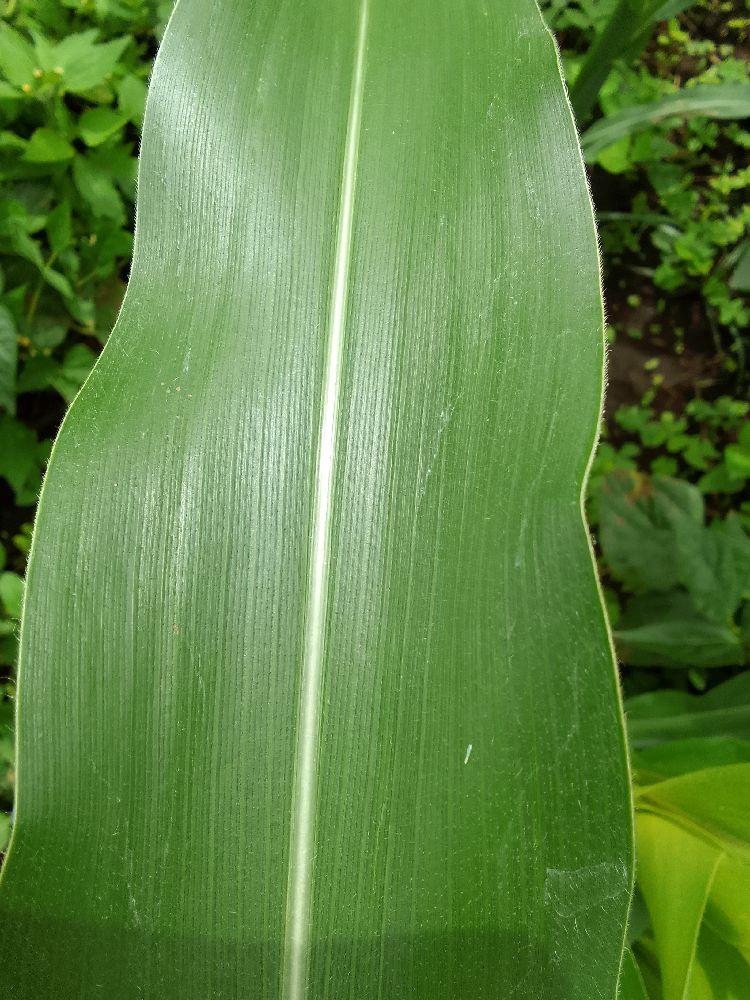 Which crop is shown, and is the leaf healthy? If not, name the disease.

common bean, healthy
